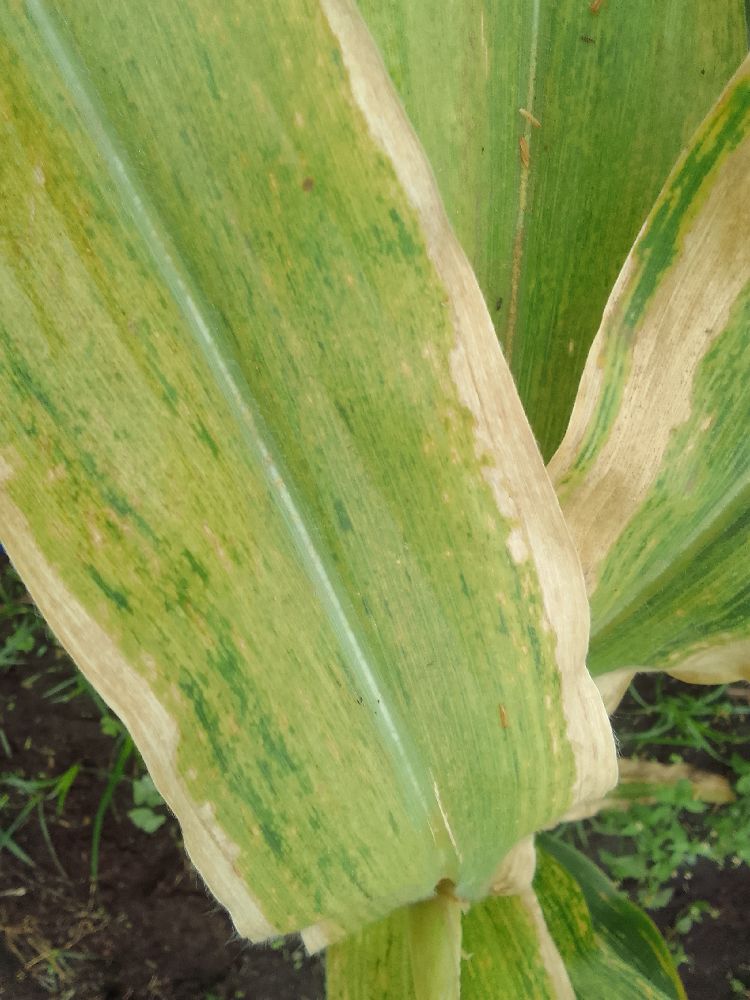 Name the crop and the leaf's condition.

maize, maize lethal necrosis
